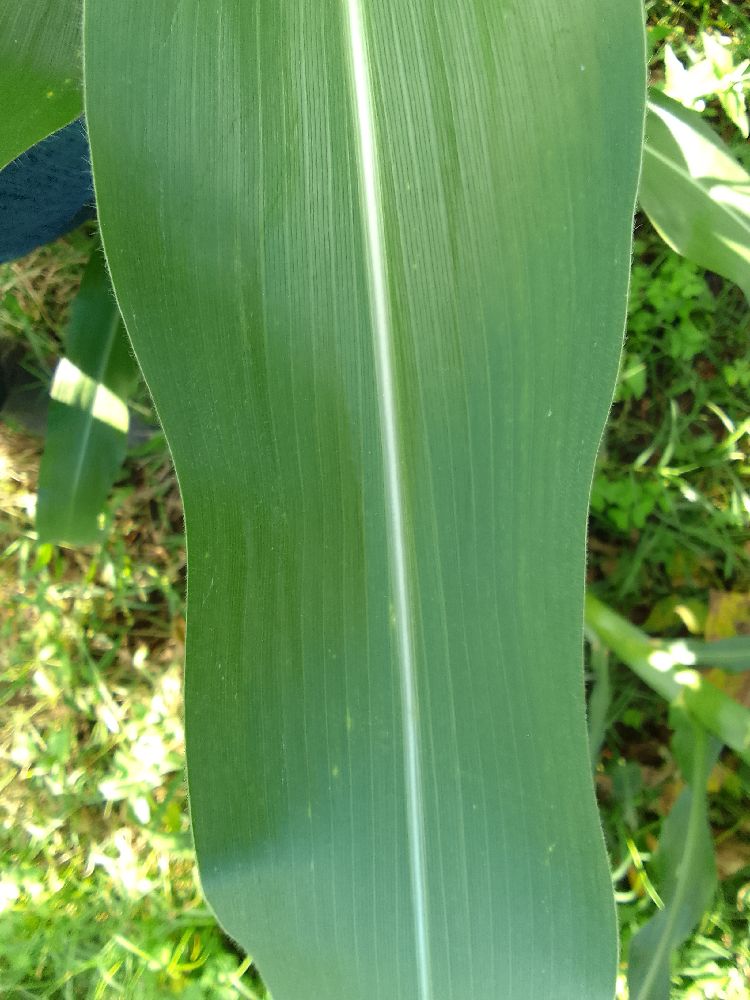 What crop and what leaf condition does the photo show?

maize, healthy
